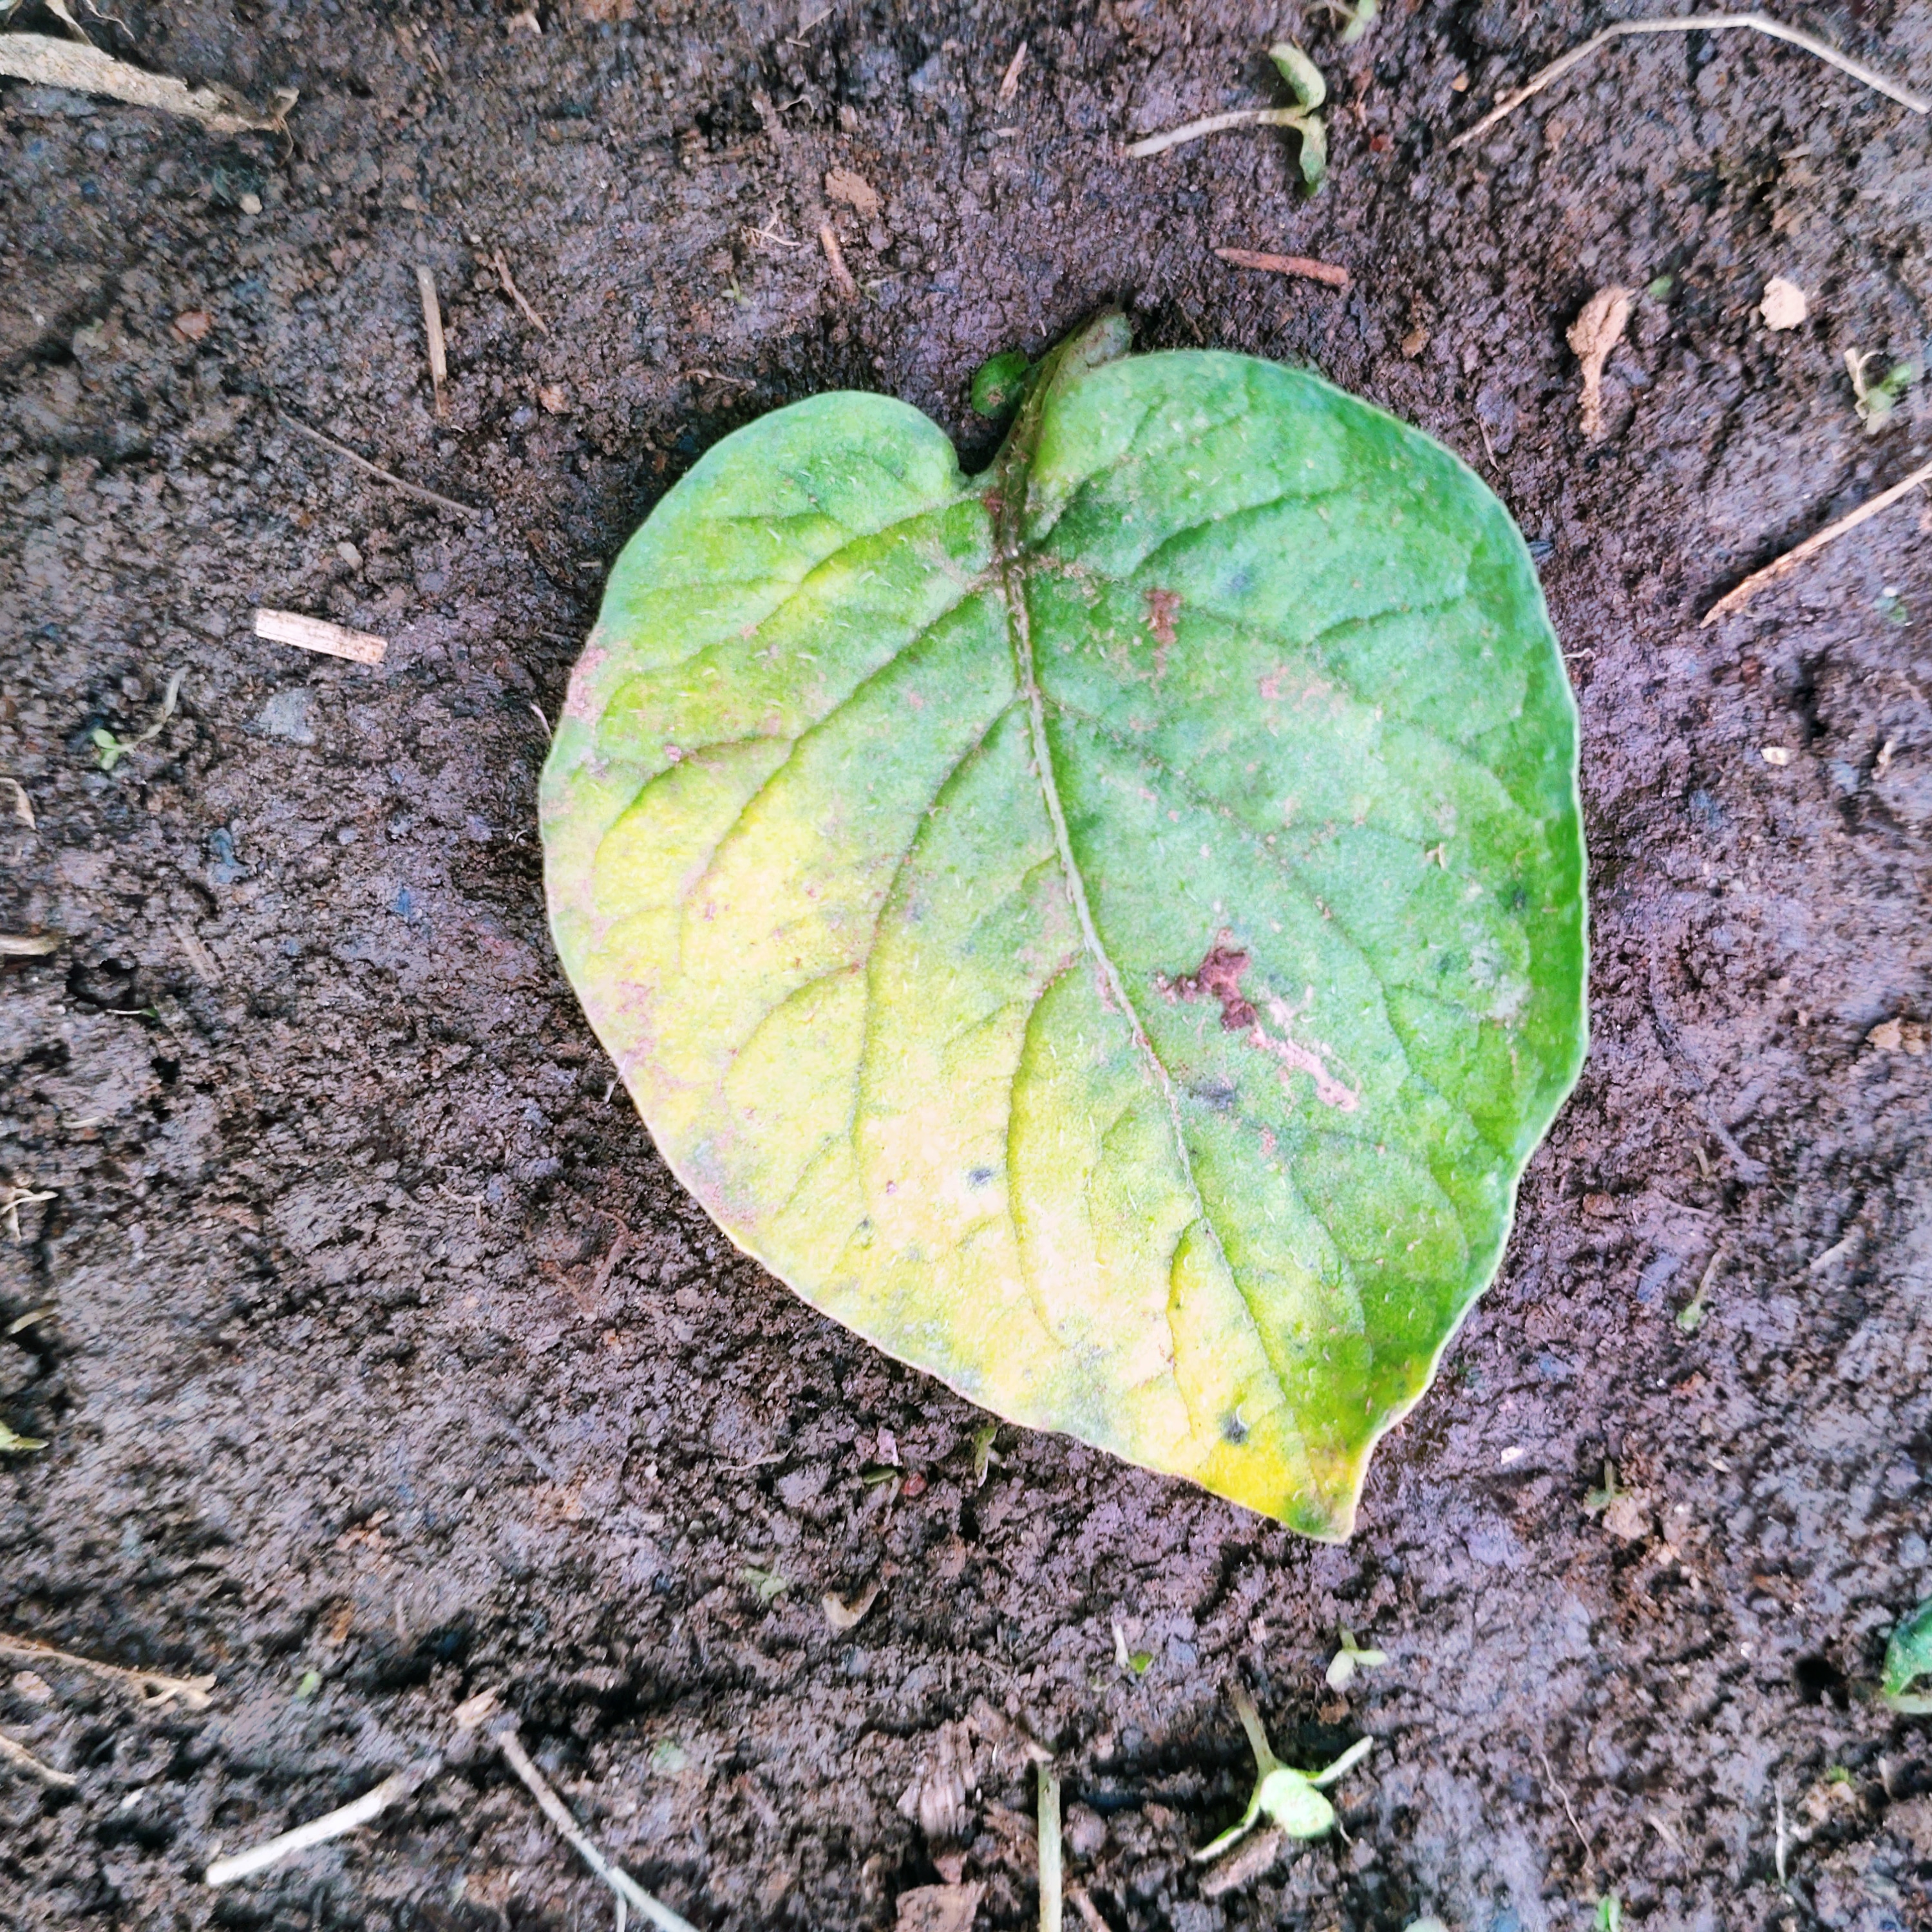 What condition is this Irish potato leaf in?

late blight
